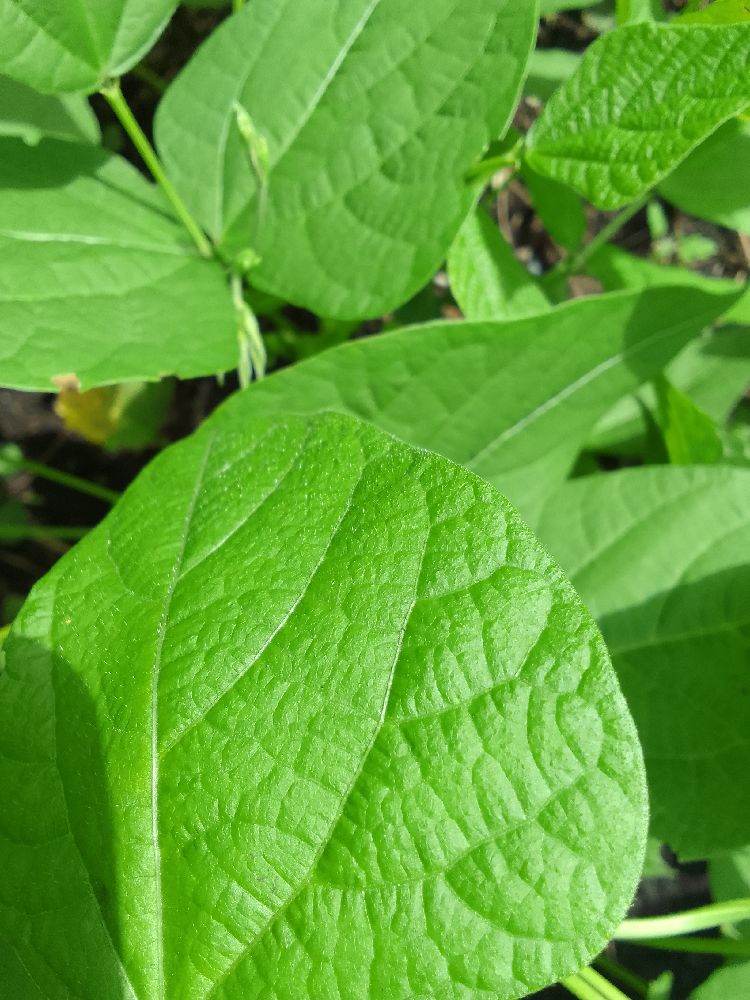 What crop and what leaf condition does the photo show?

common bean, healthy
